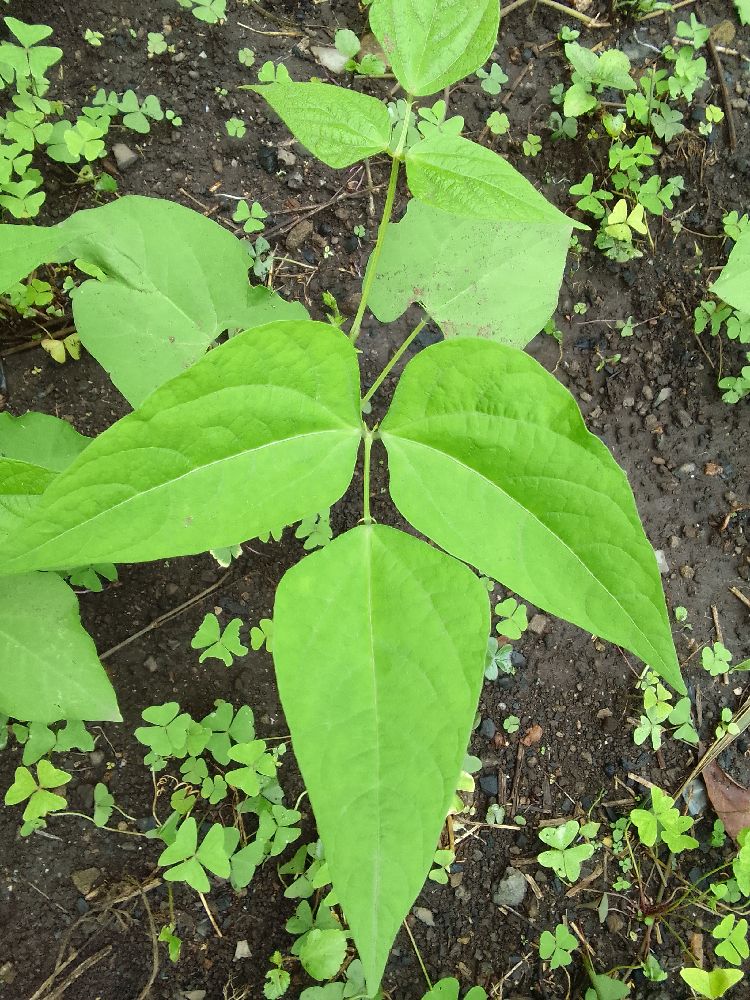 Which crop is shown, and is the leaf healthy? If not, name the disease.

common bean, healthy
